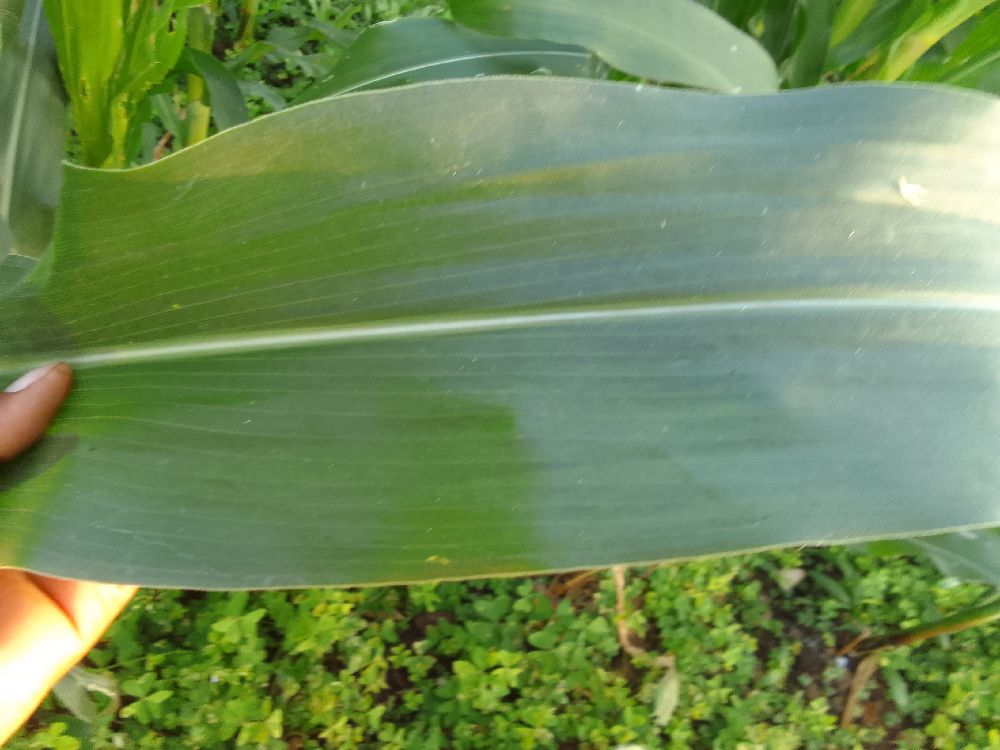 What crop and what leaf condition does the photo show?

maize, healthy
